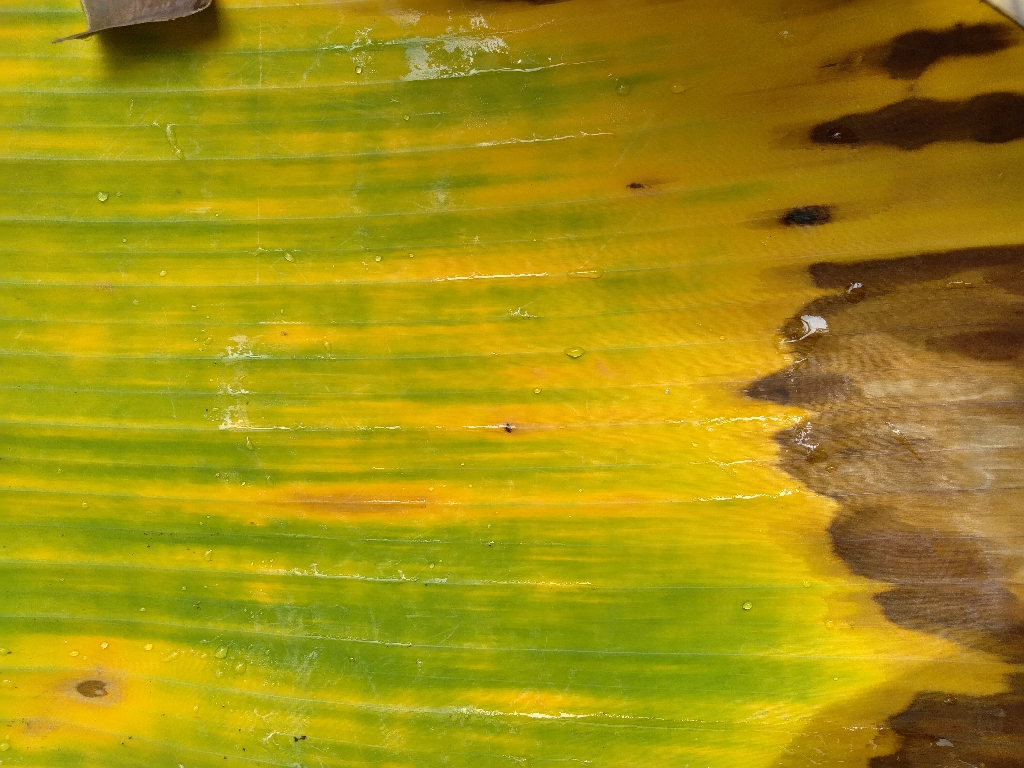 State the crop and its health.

banana, fusarium wilt race 1
